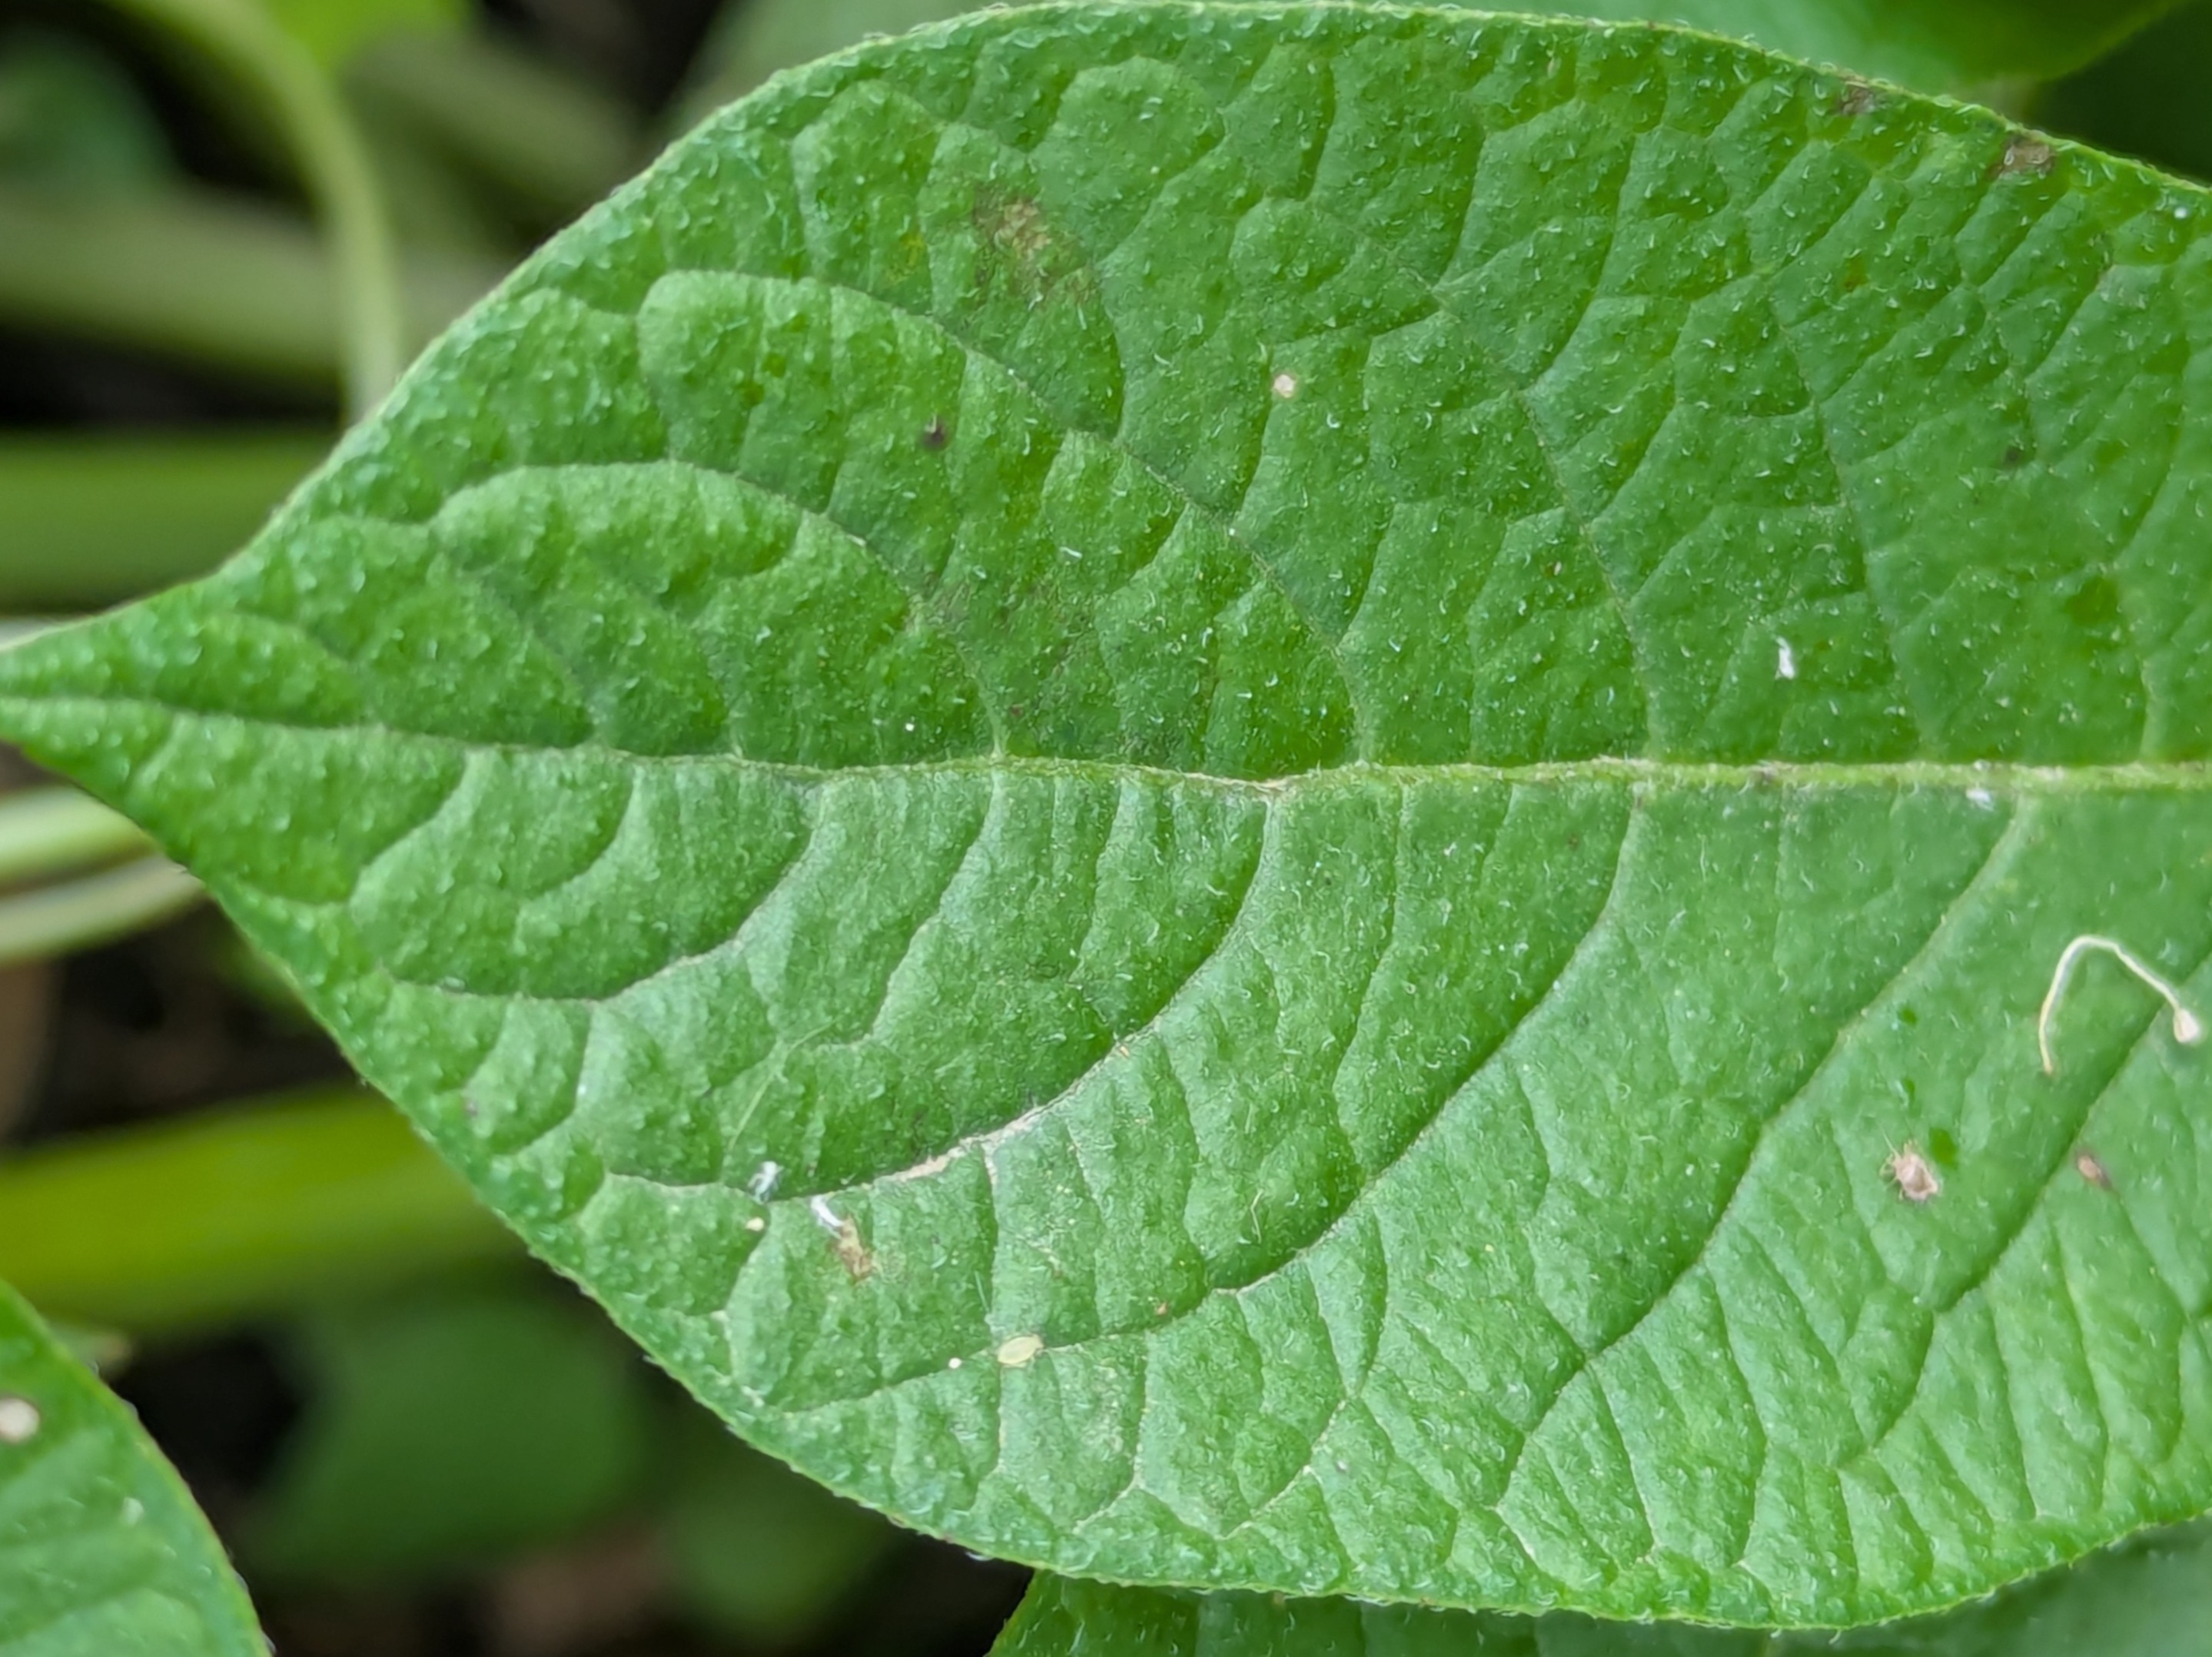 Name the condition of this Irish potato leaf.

healthy
